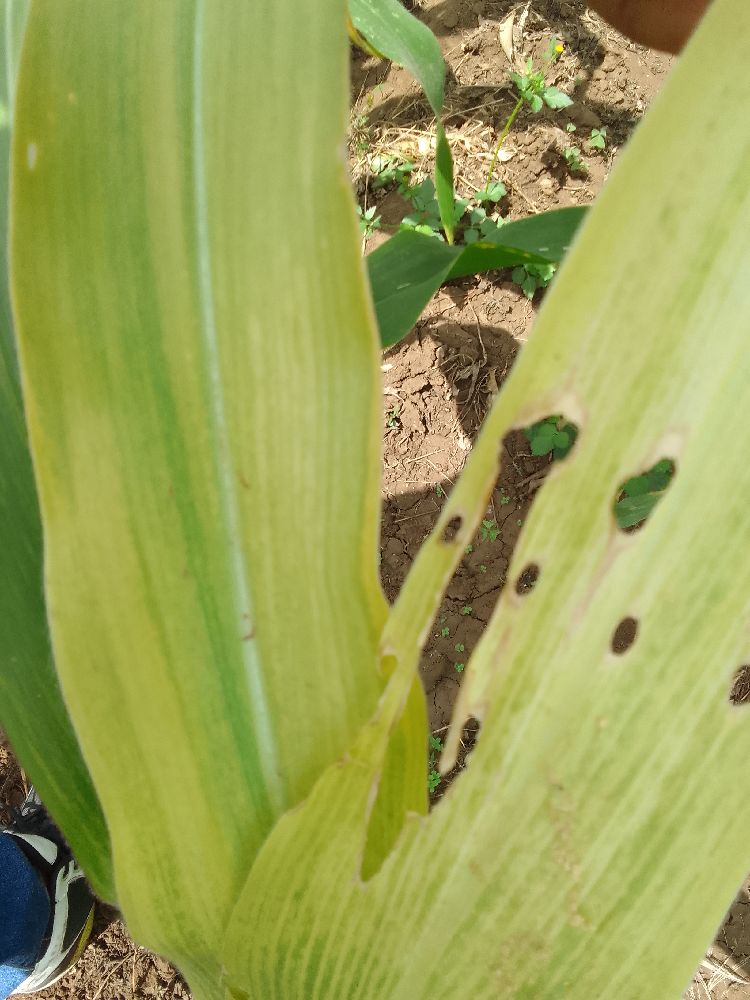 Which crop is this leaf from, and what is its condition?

maize, maize lethal necrosis
